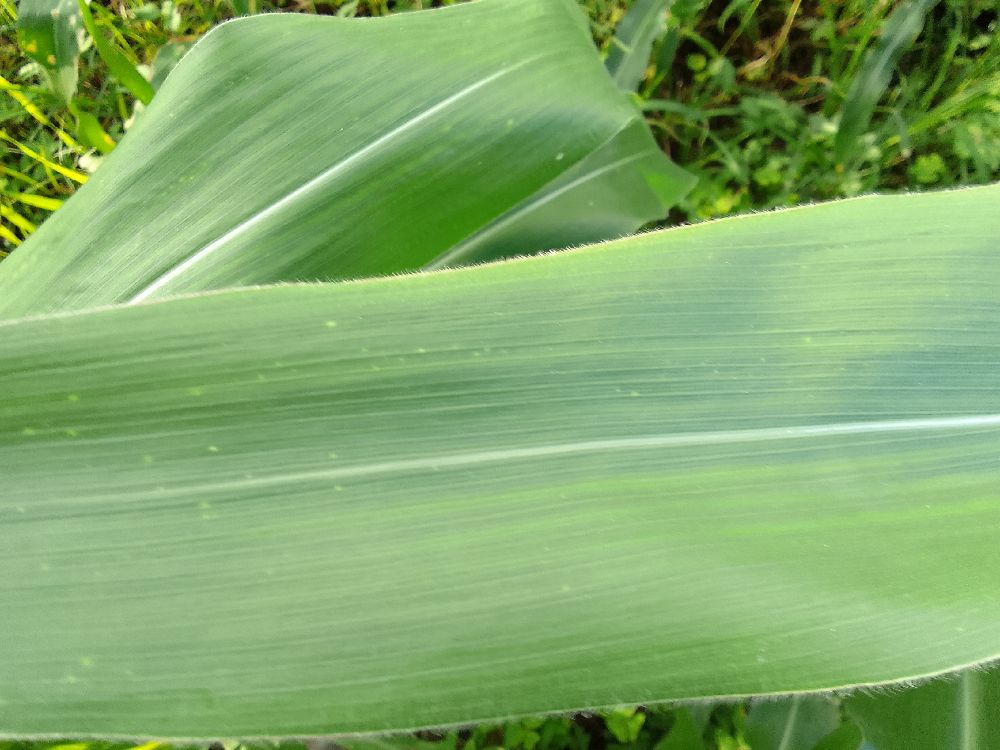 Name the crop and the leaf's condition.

maize, healthy
